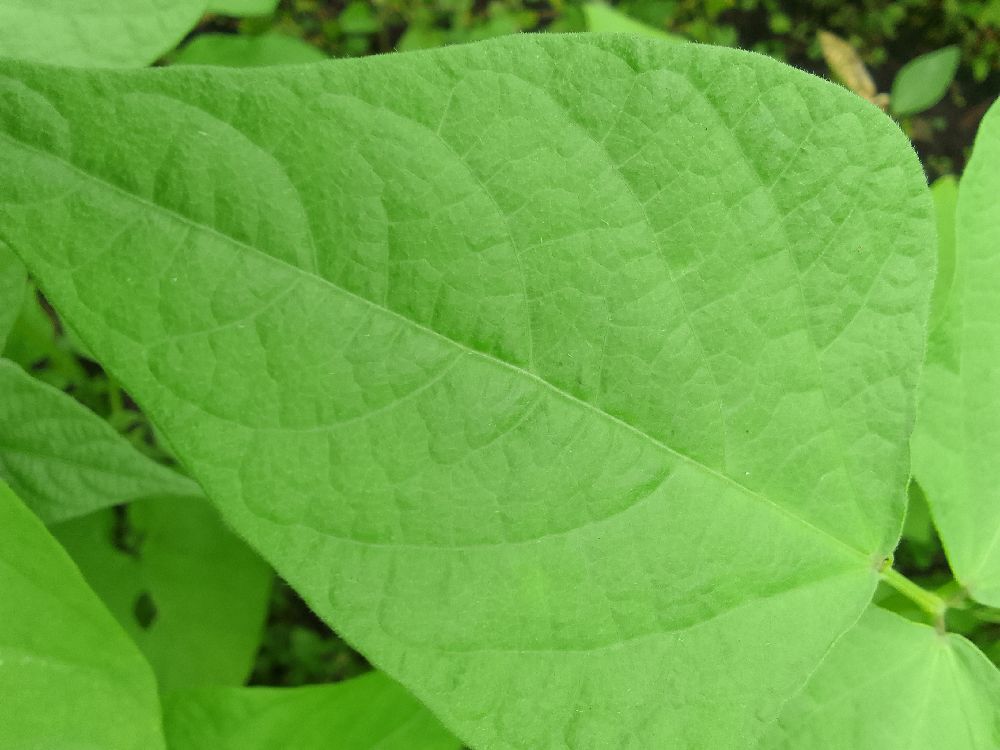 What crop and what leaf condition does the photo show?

common bean, healthy
